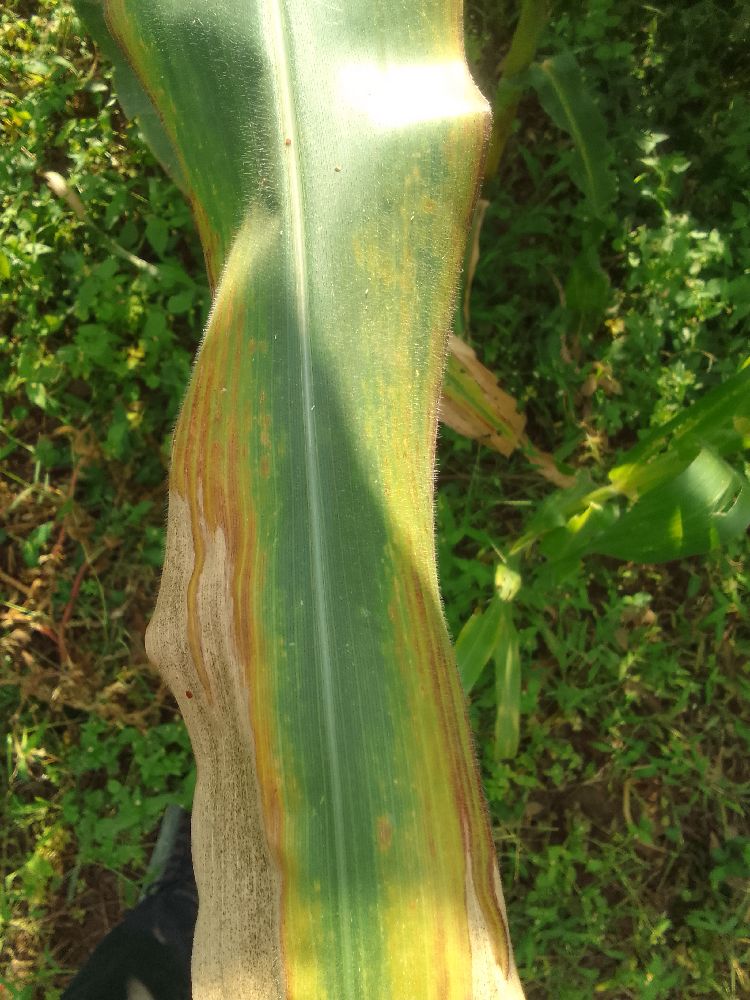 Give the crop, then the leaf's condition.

maize, maize lethal necrosis
